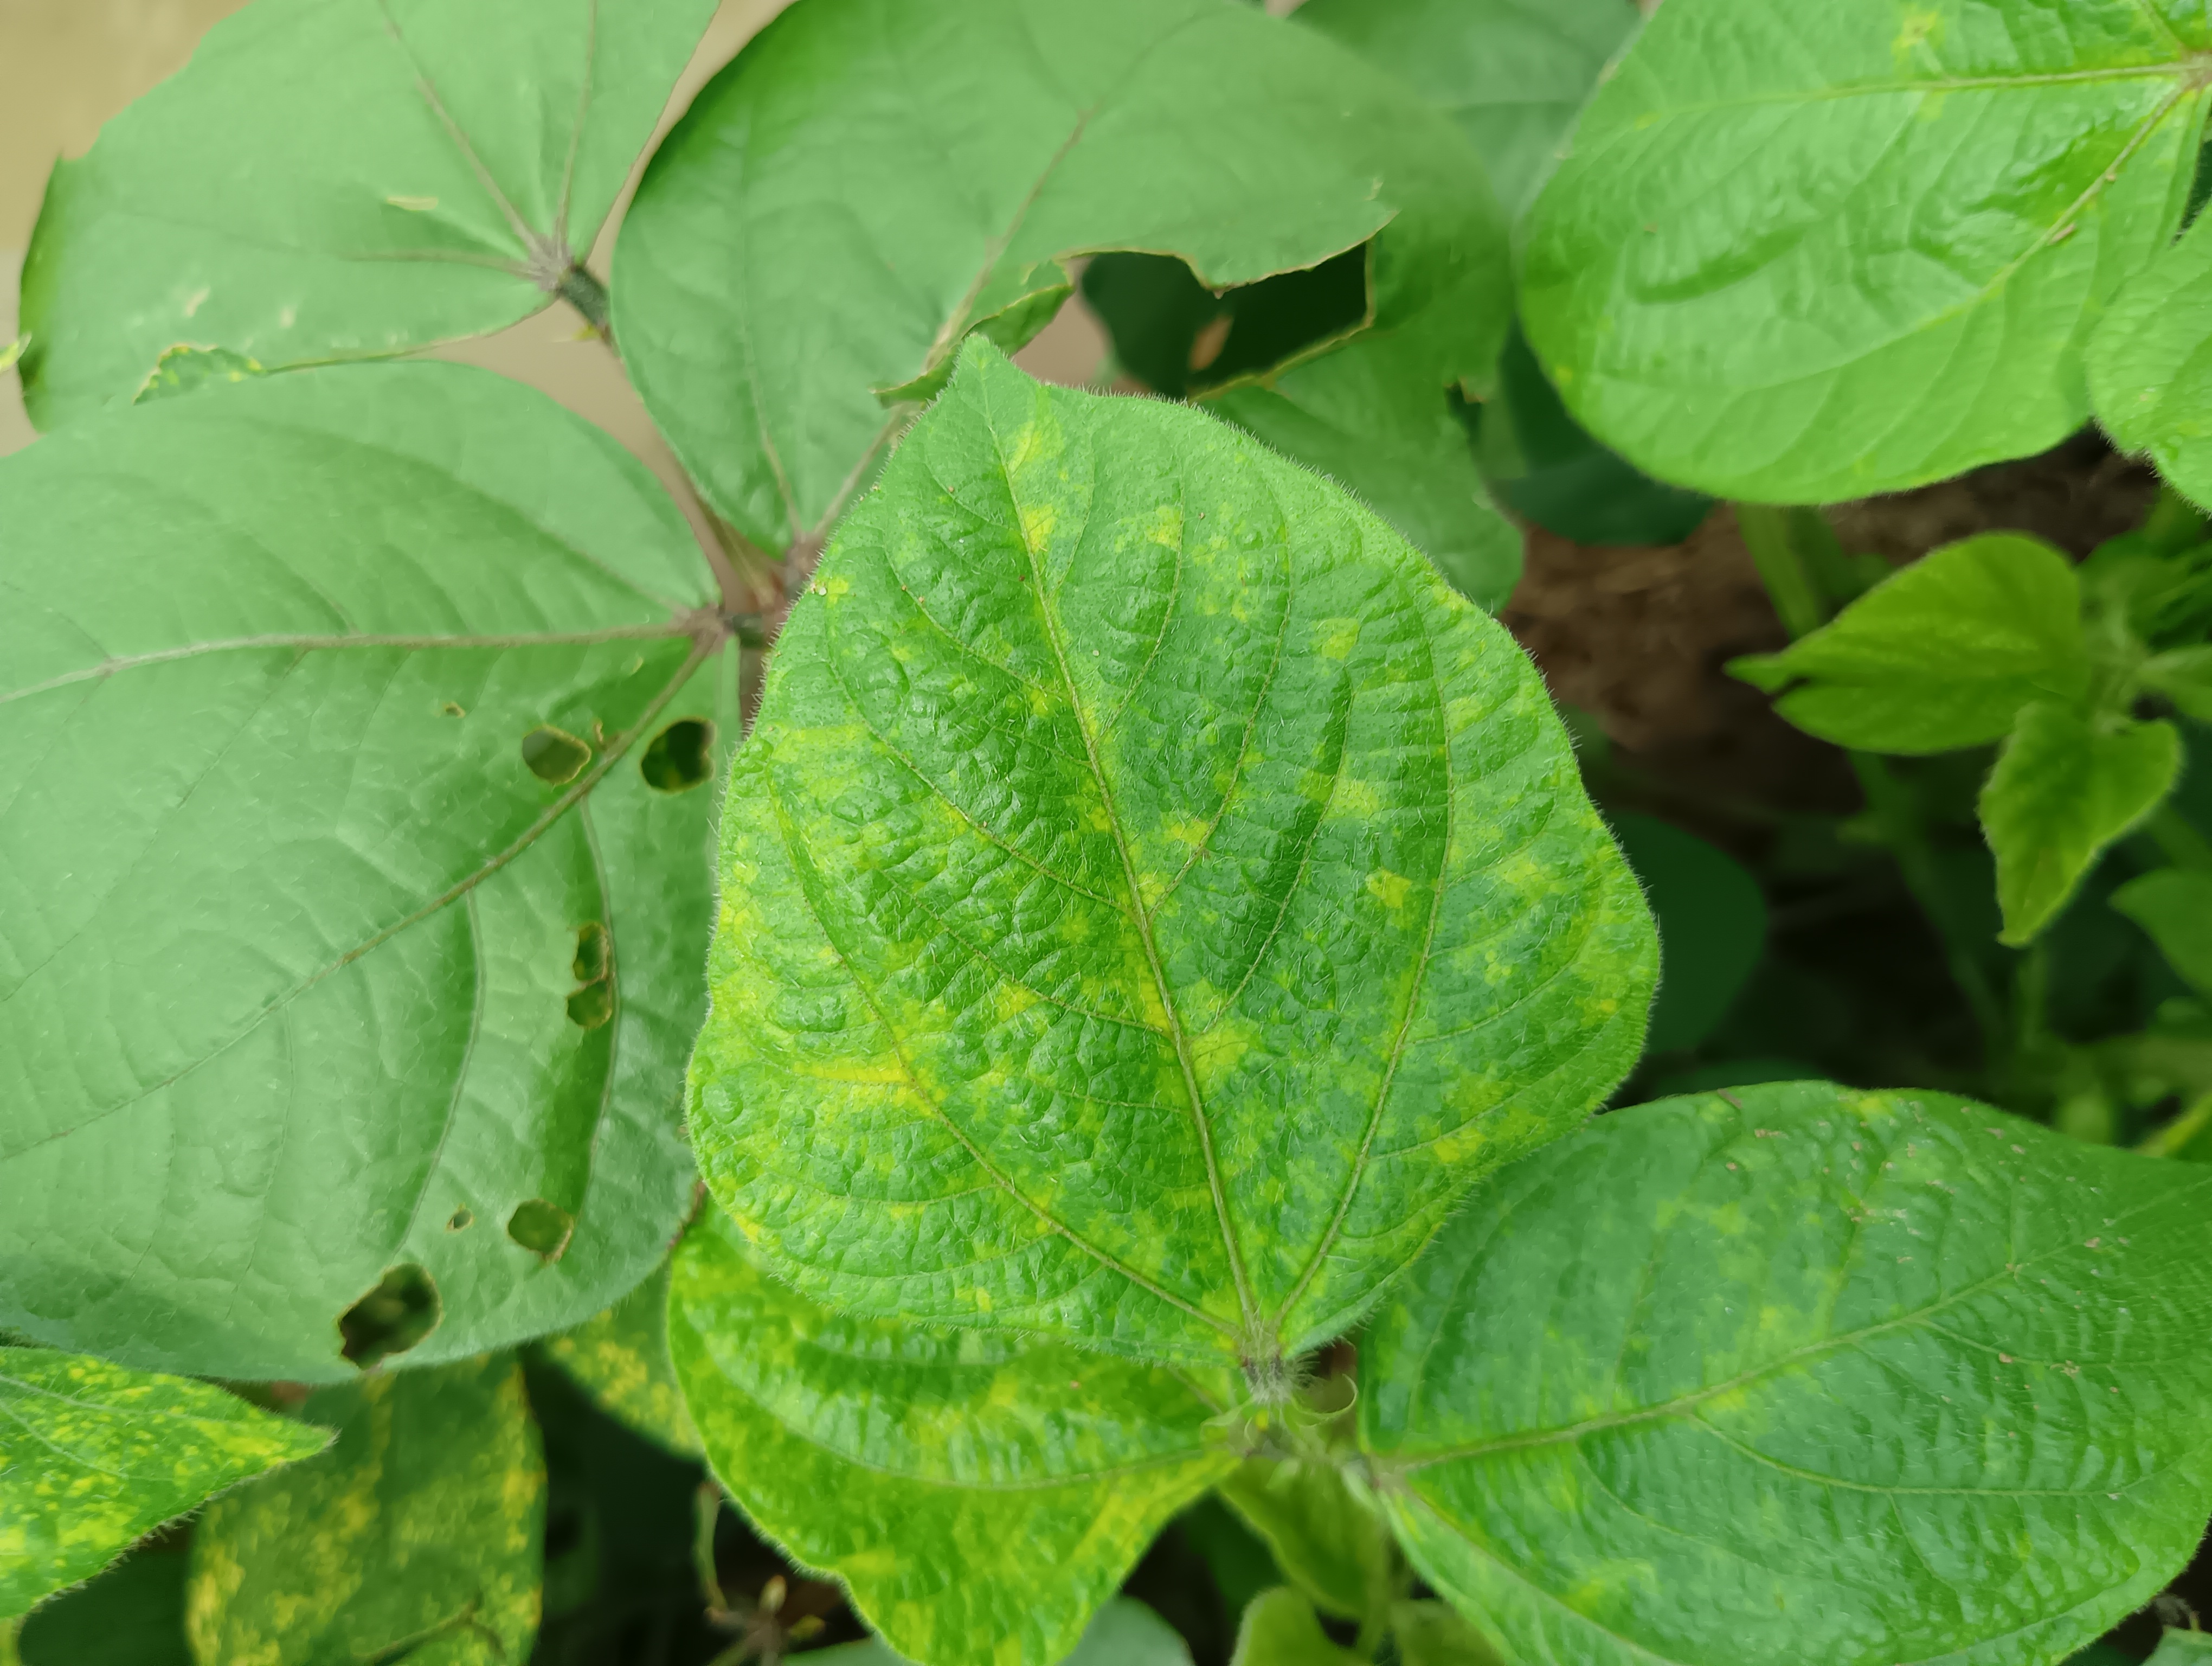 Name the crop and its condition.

mungbean, yellow mosaic
